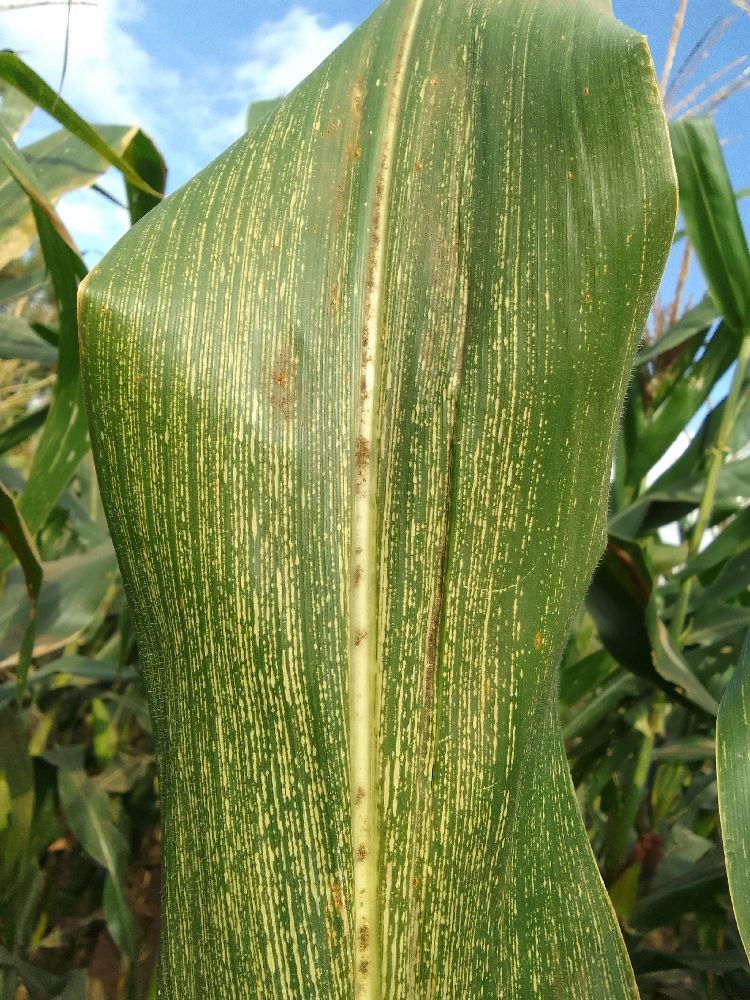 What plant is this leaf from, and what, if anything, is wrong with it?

maize, maize streak virus
